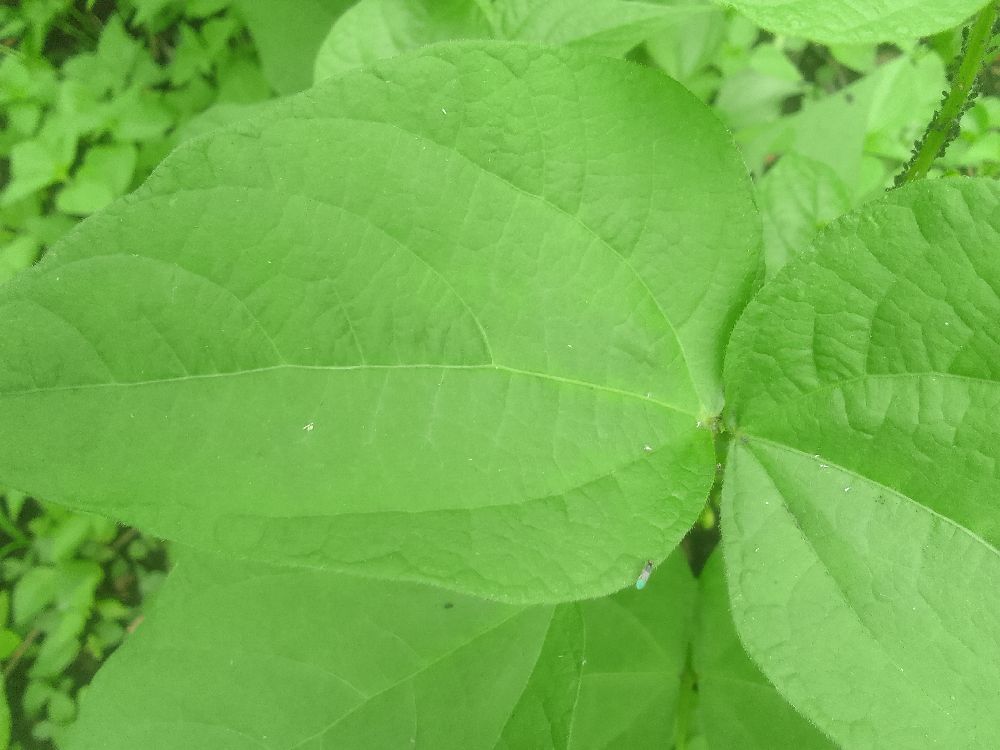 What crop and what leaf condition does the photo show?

common bean, healthy
